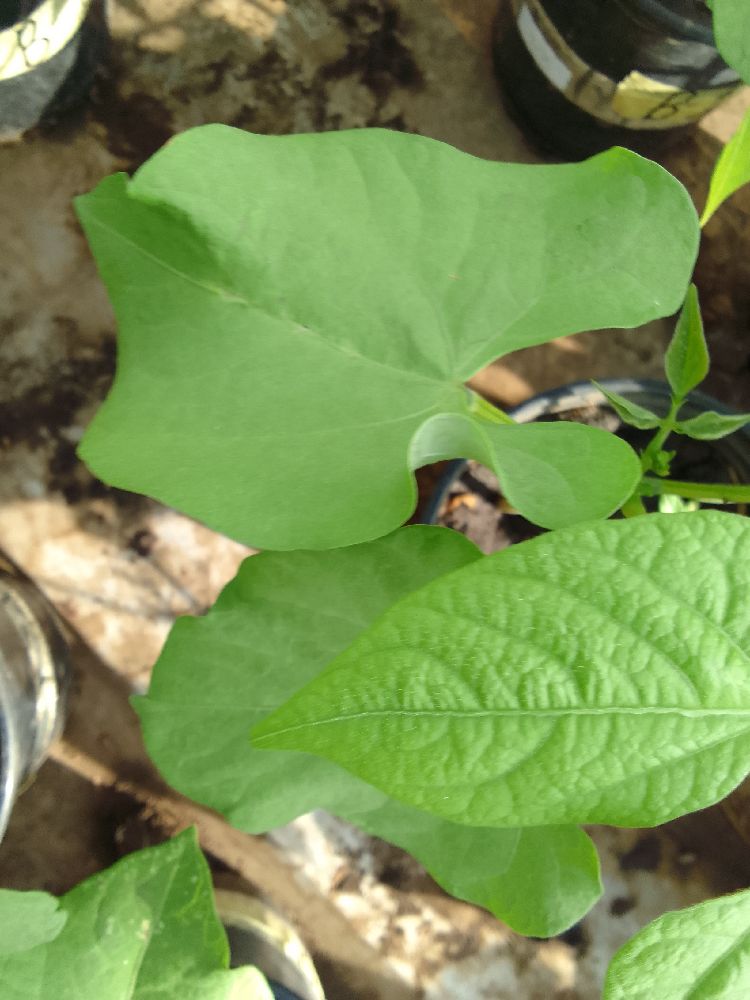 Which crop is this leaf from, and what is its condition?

common bean, healthy
